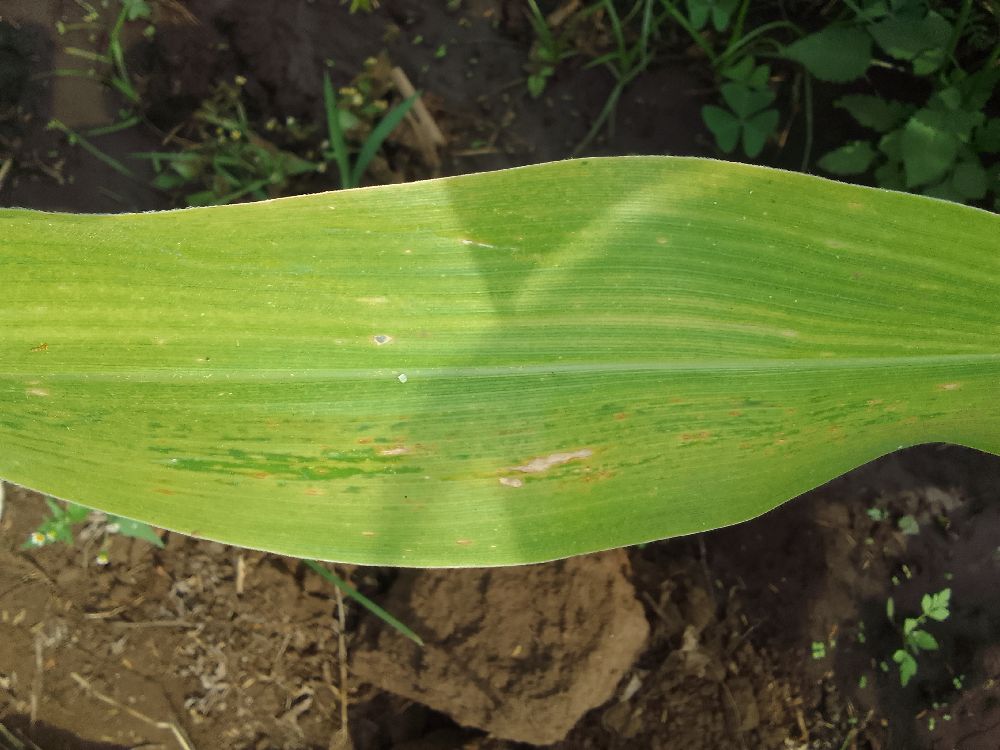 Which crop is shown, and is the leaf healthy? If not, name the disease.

maize, maize lethal necrosis
